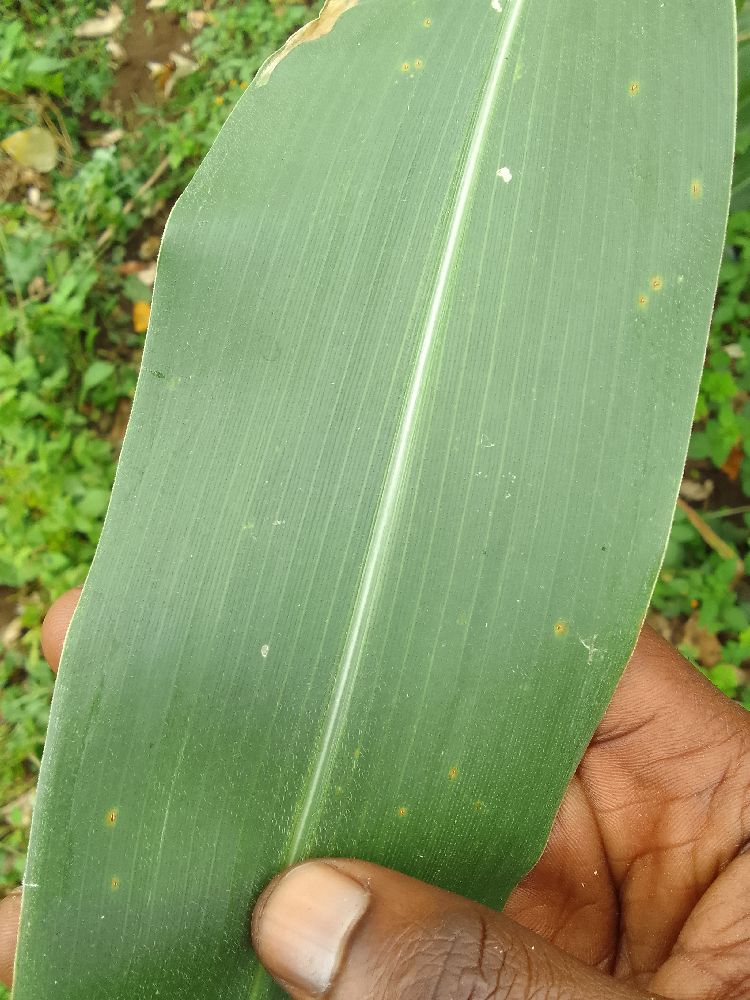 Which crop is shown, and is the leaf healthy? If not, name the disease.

maize, healthy
